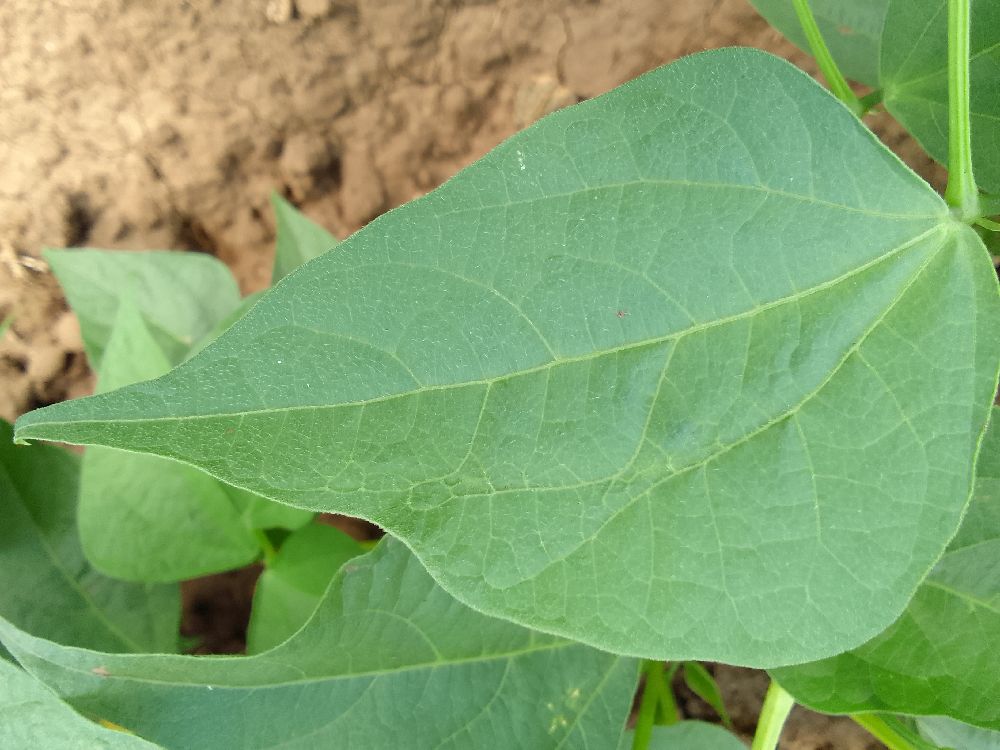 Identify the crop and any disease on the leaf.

common bean, healthy
